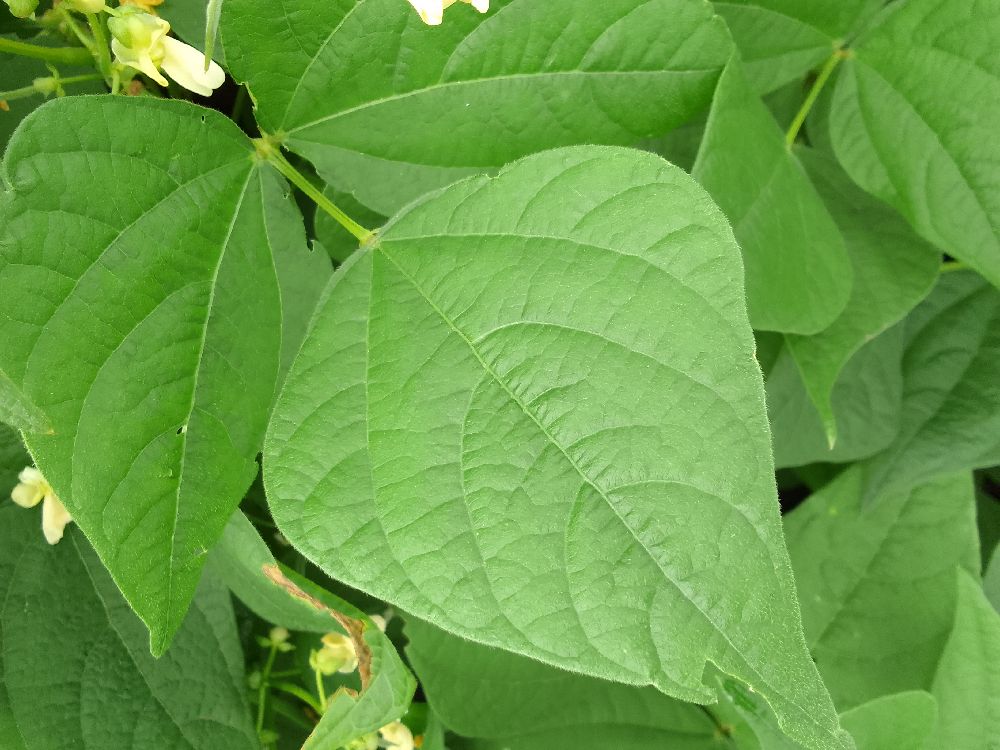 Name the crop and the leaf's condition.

common bean, healthy
